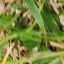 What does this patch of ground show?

grass
